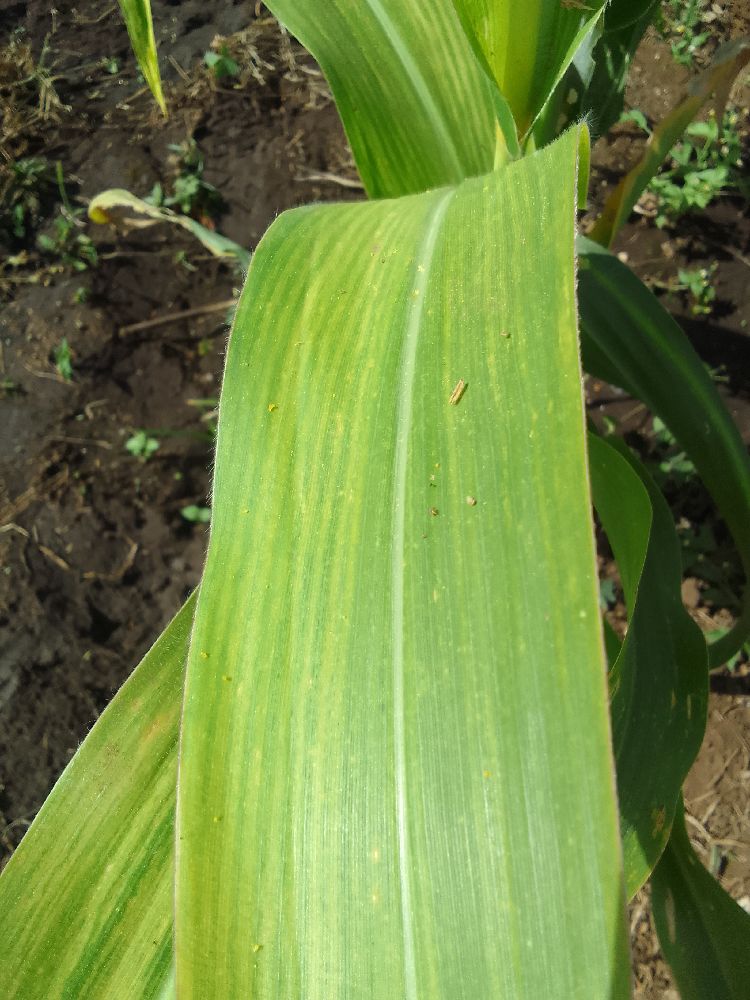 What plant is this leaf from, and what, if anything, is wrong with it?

maize, maize lethal necrosis
